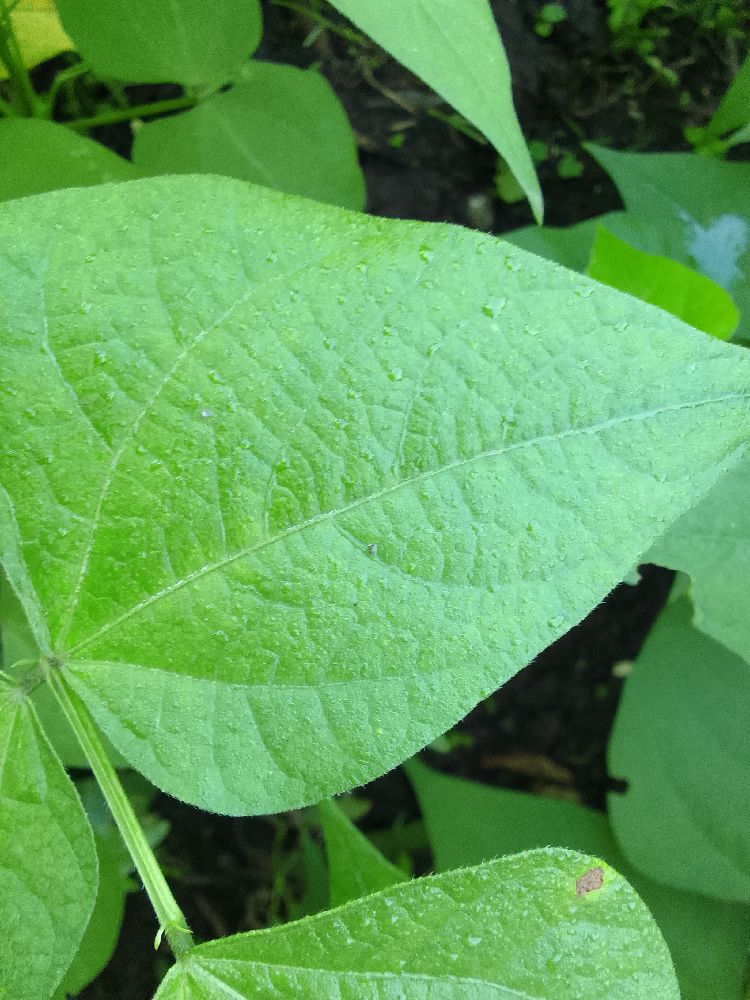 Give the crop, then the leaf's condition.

common bean, healthy
